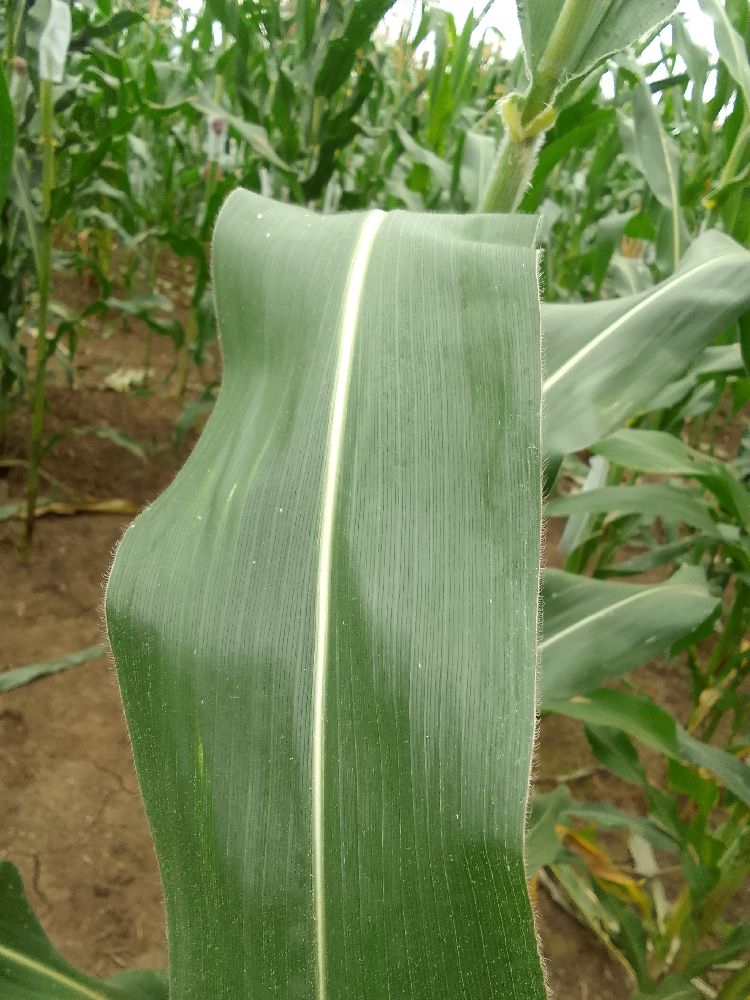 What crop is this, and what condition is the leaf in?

maize, healthy
